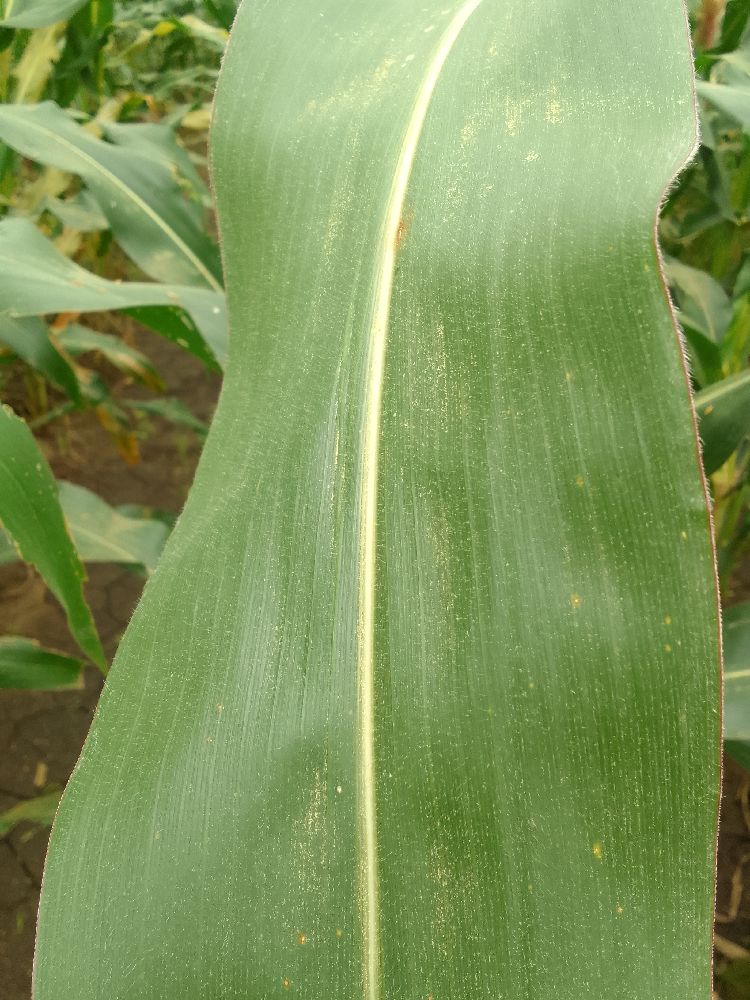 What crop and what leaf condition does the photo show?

maize, healthy
